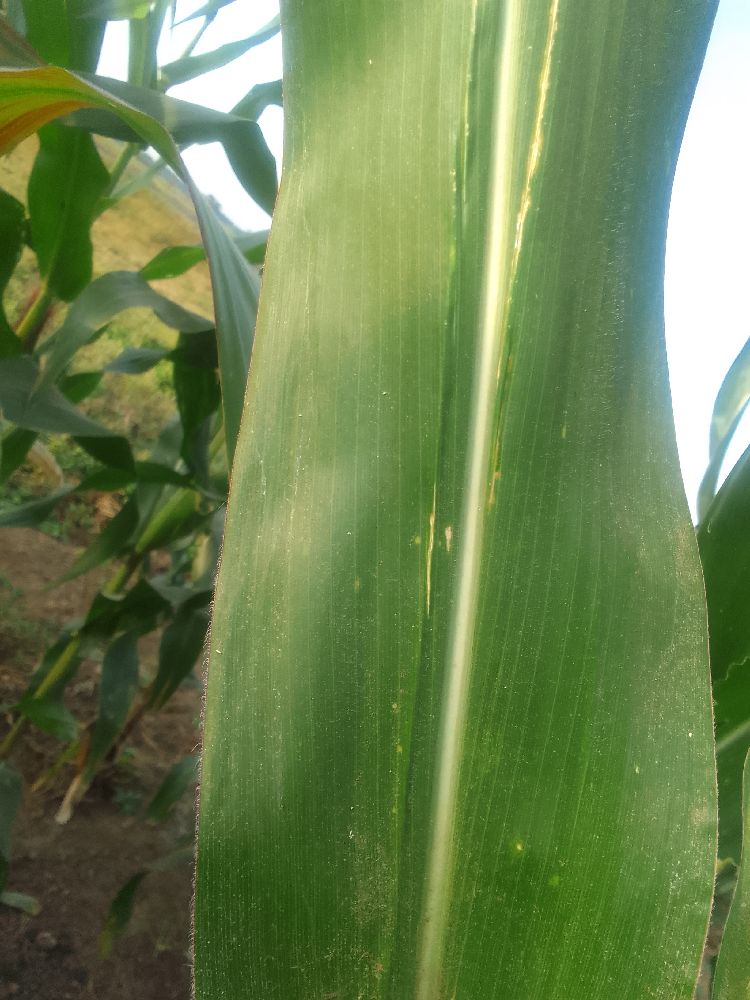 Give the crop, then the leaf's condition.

maize, healthy
